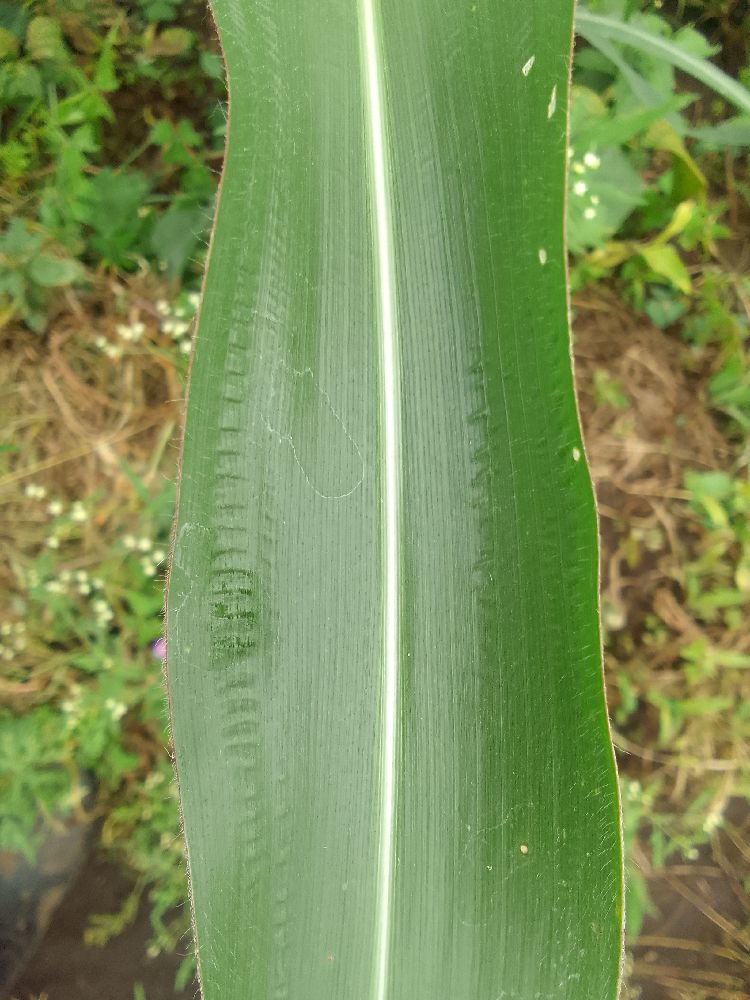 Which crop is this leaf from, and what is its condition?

maize, healthy
